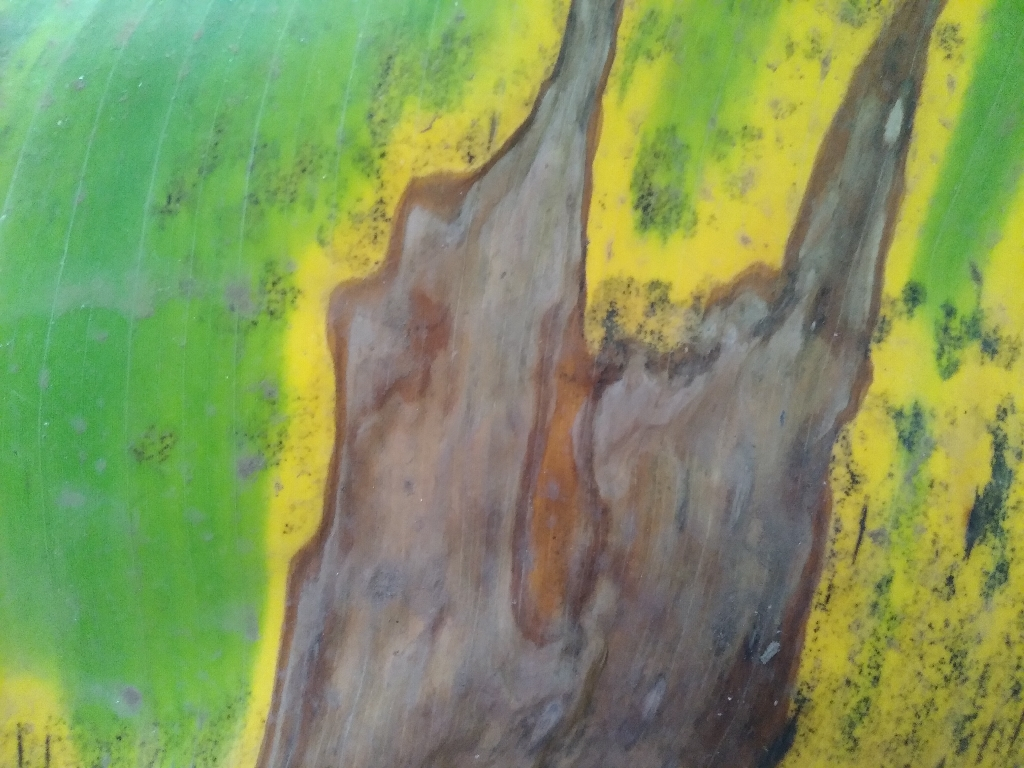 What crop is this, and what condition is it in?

banana, black sigatoka
